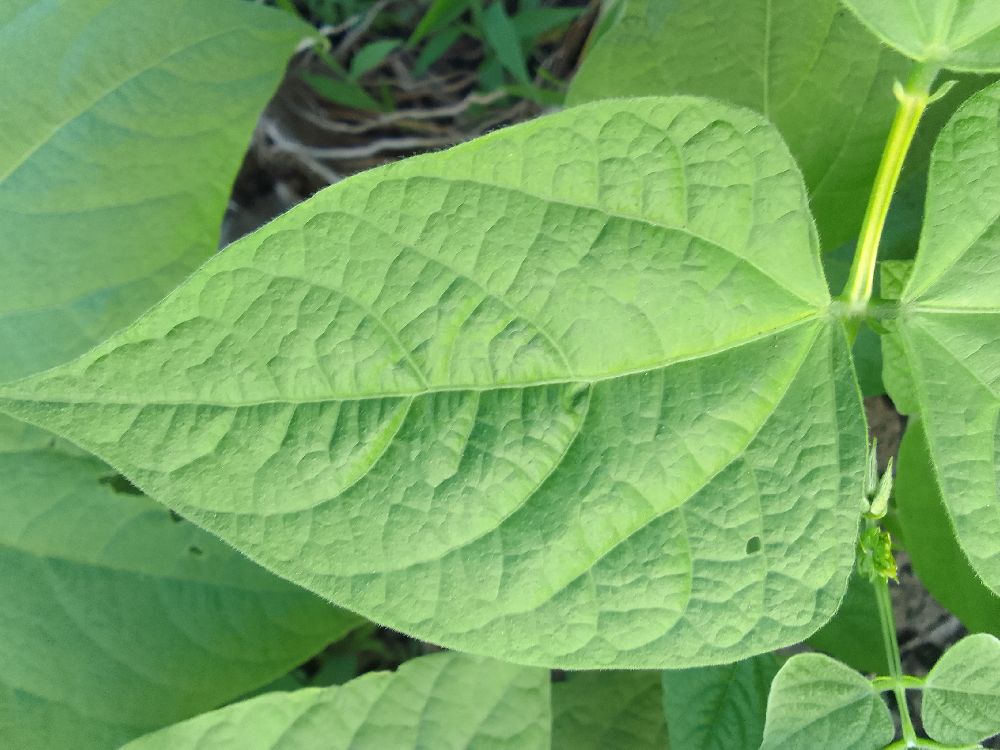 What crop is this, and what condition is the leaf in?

common bean, healthy
